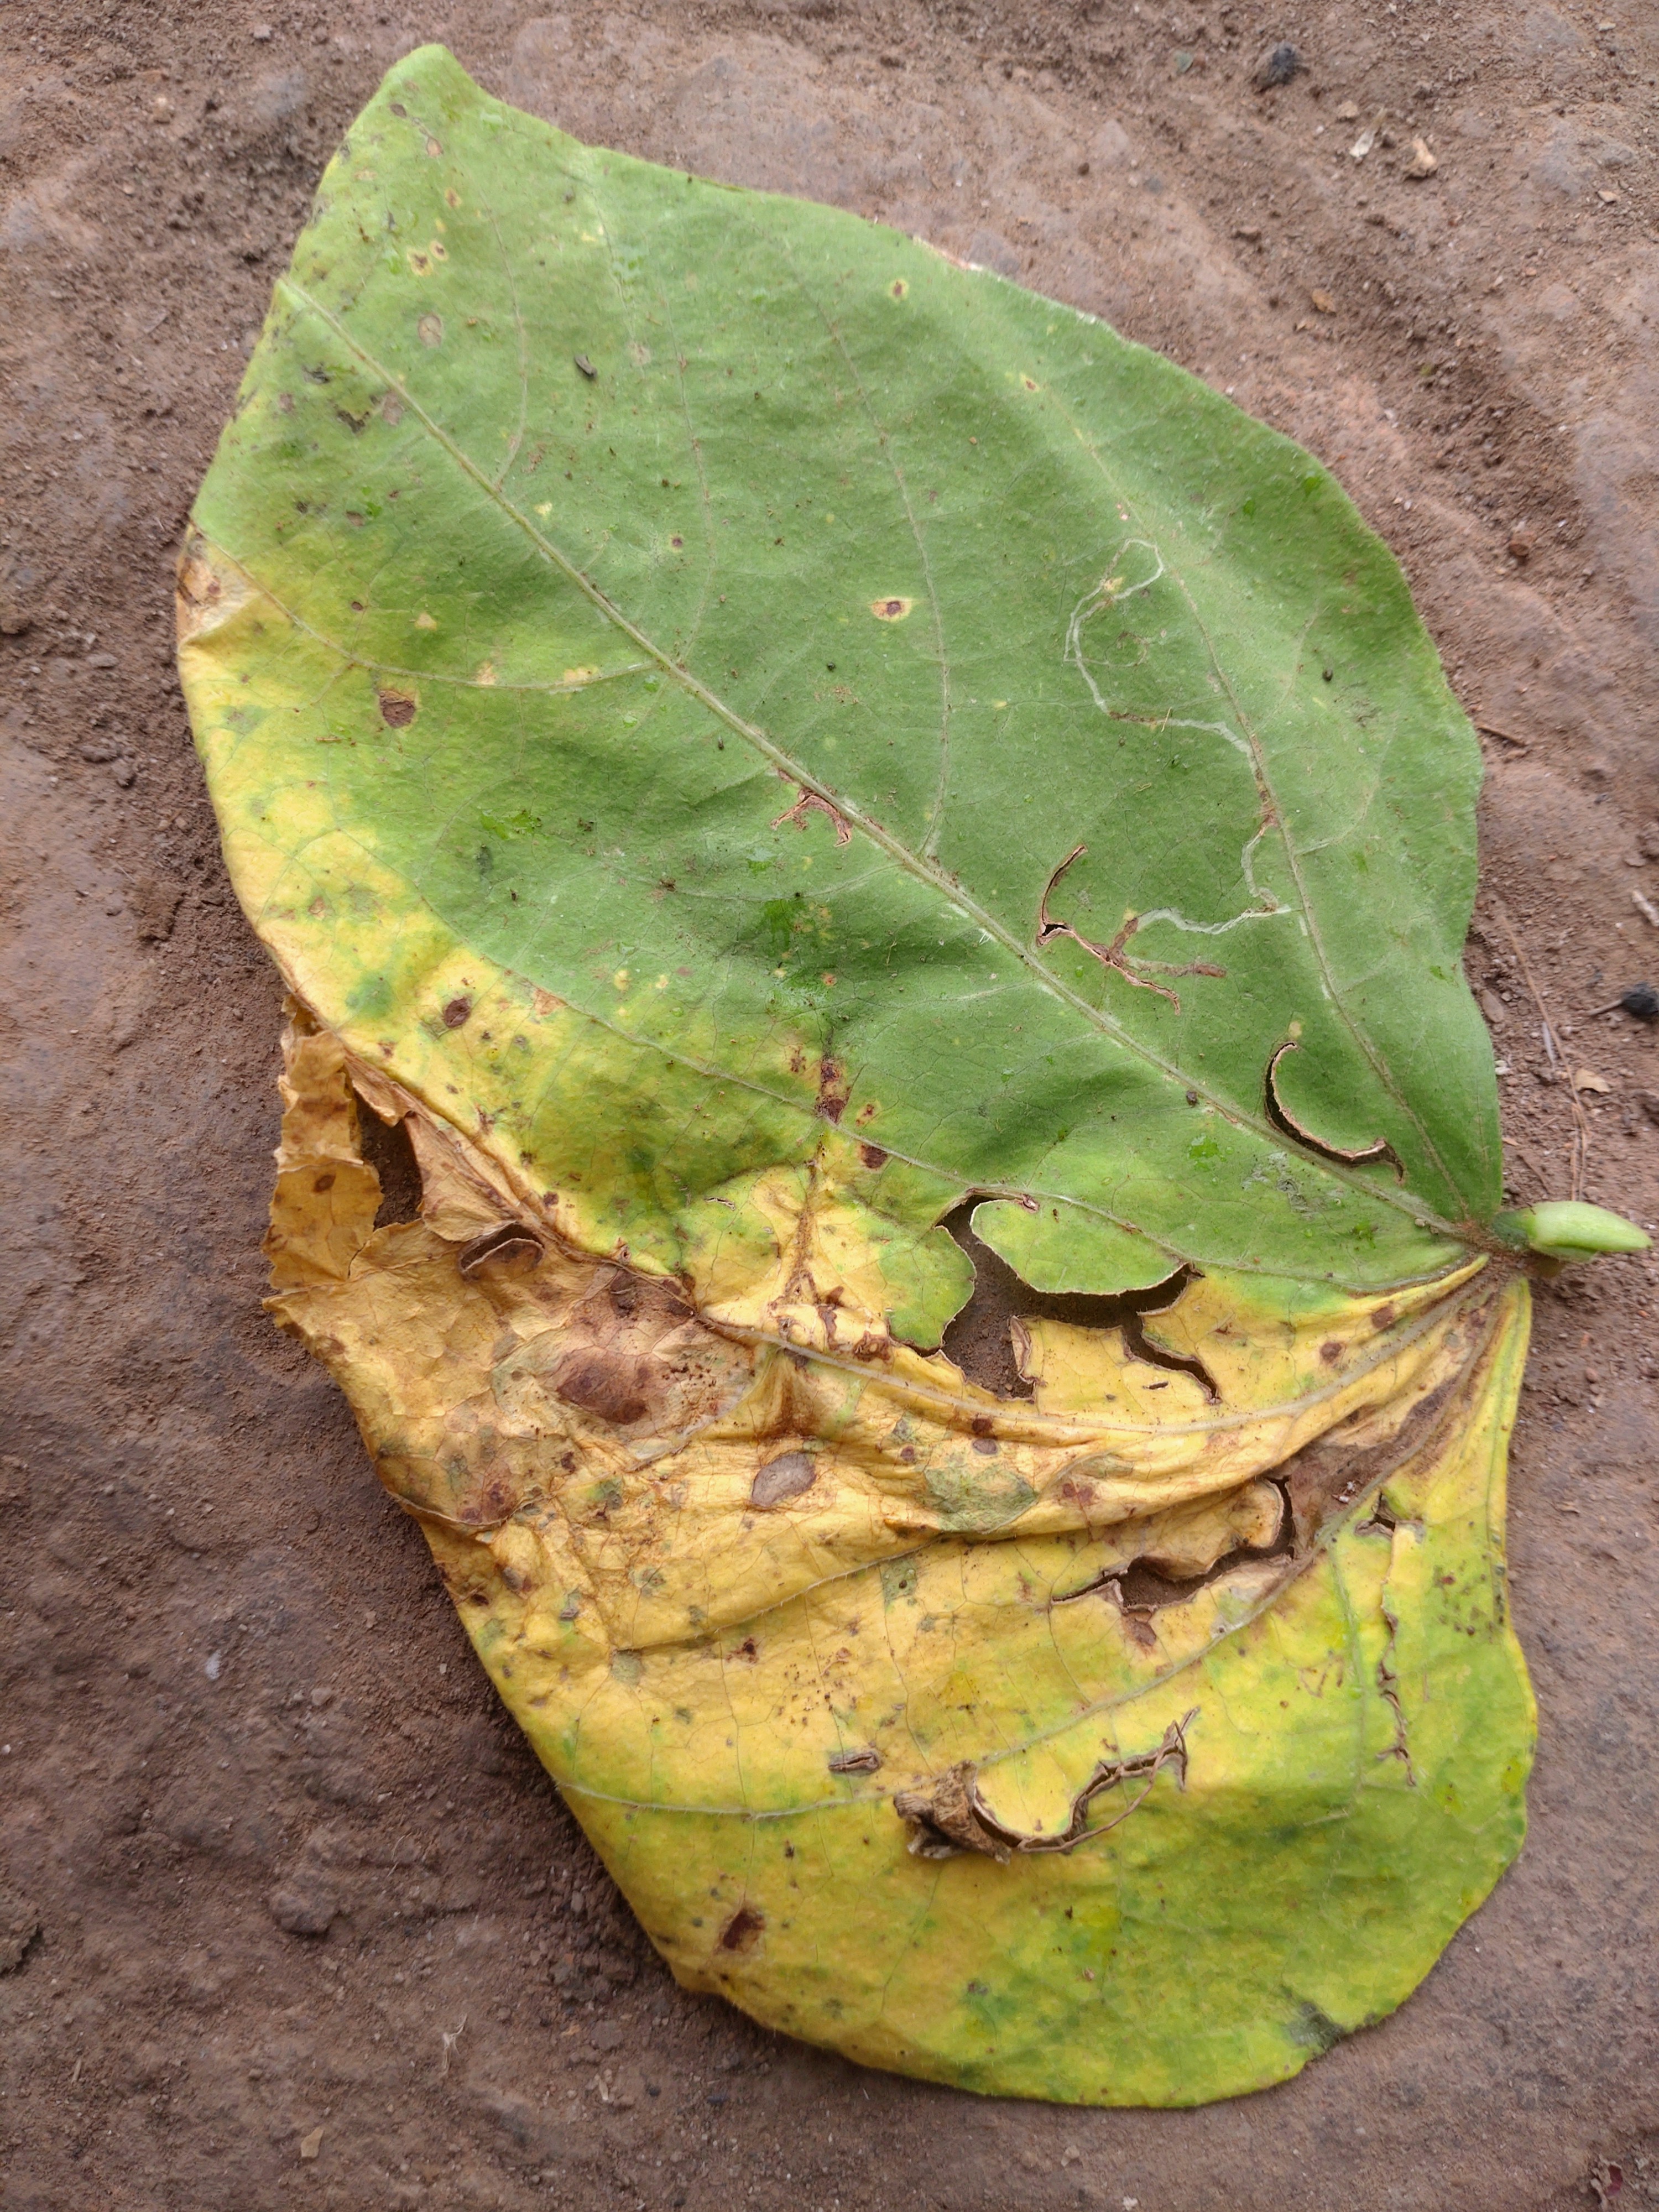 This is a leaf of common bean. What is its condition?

anthracnose
